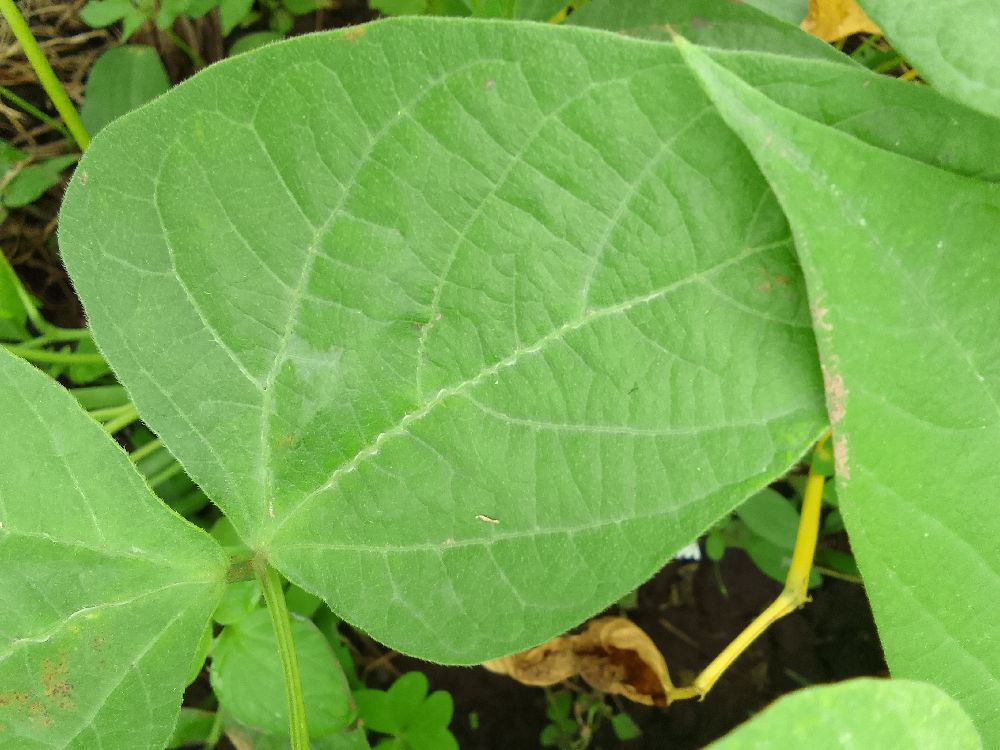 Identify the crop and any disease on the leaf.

common bean, healthy
